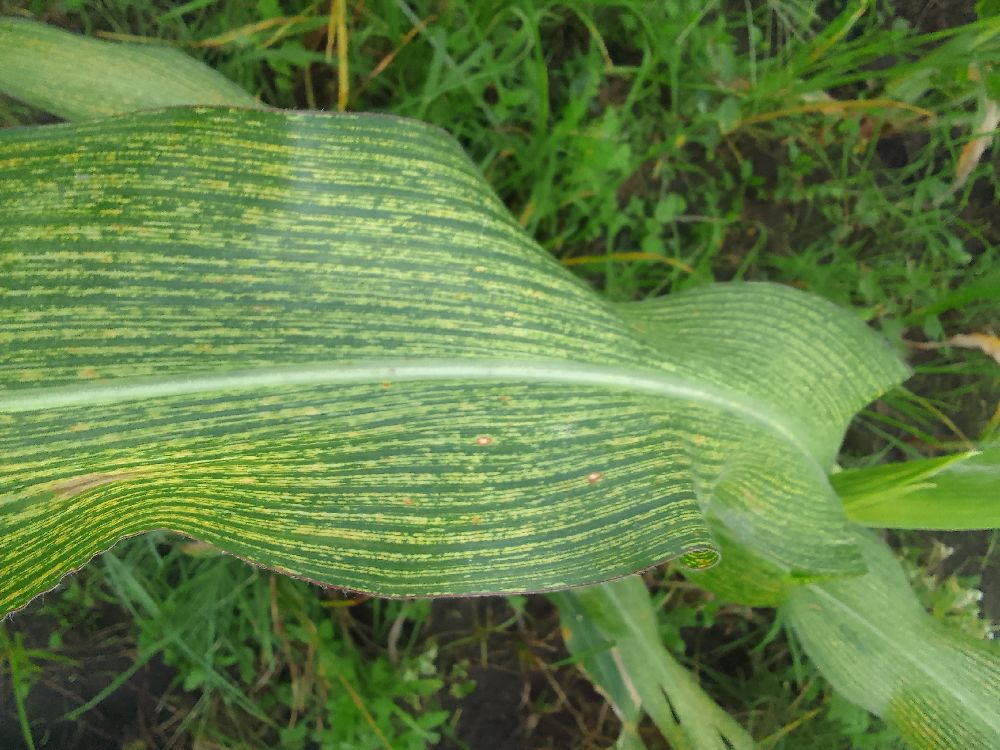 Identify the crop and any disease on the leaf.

maize, maize streak virus
